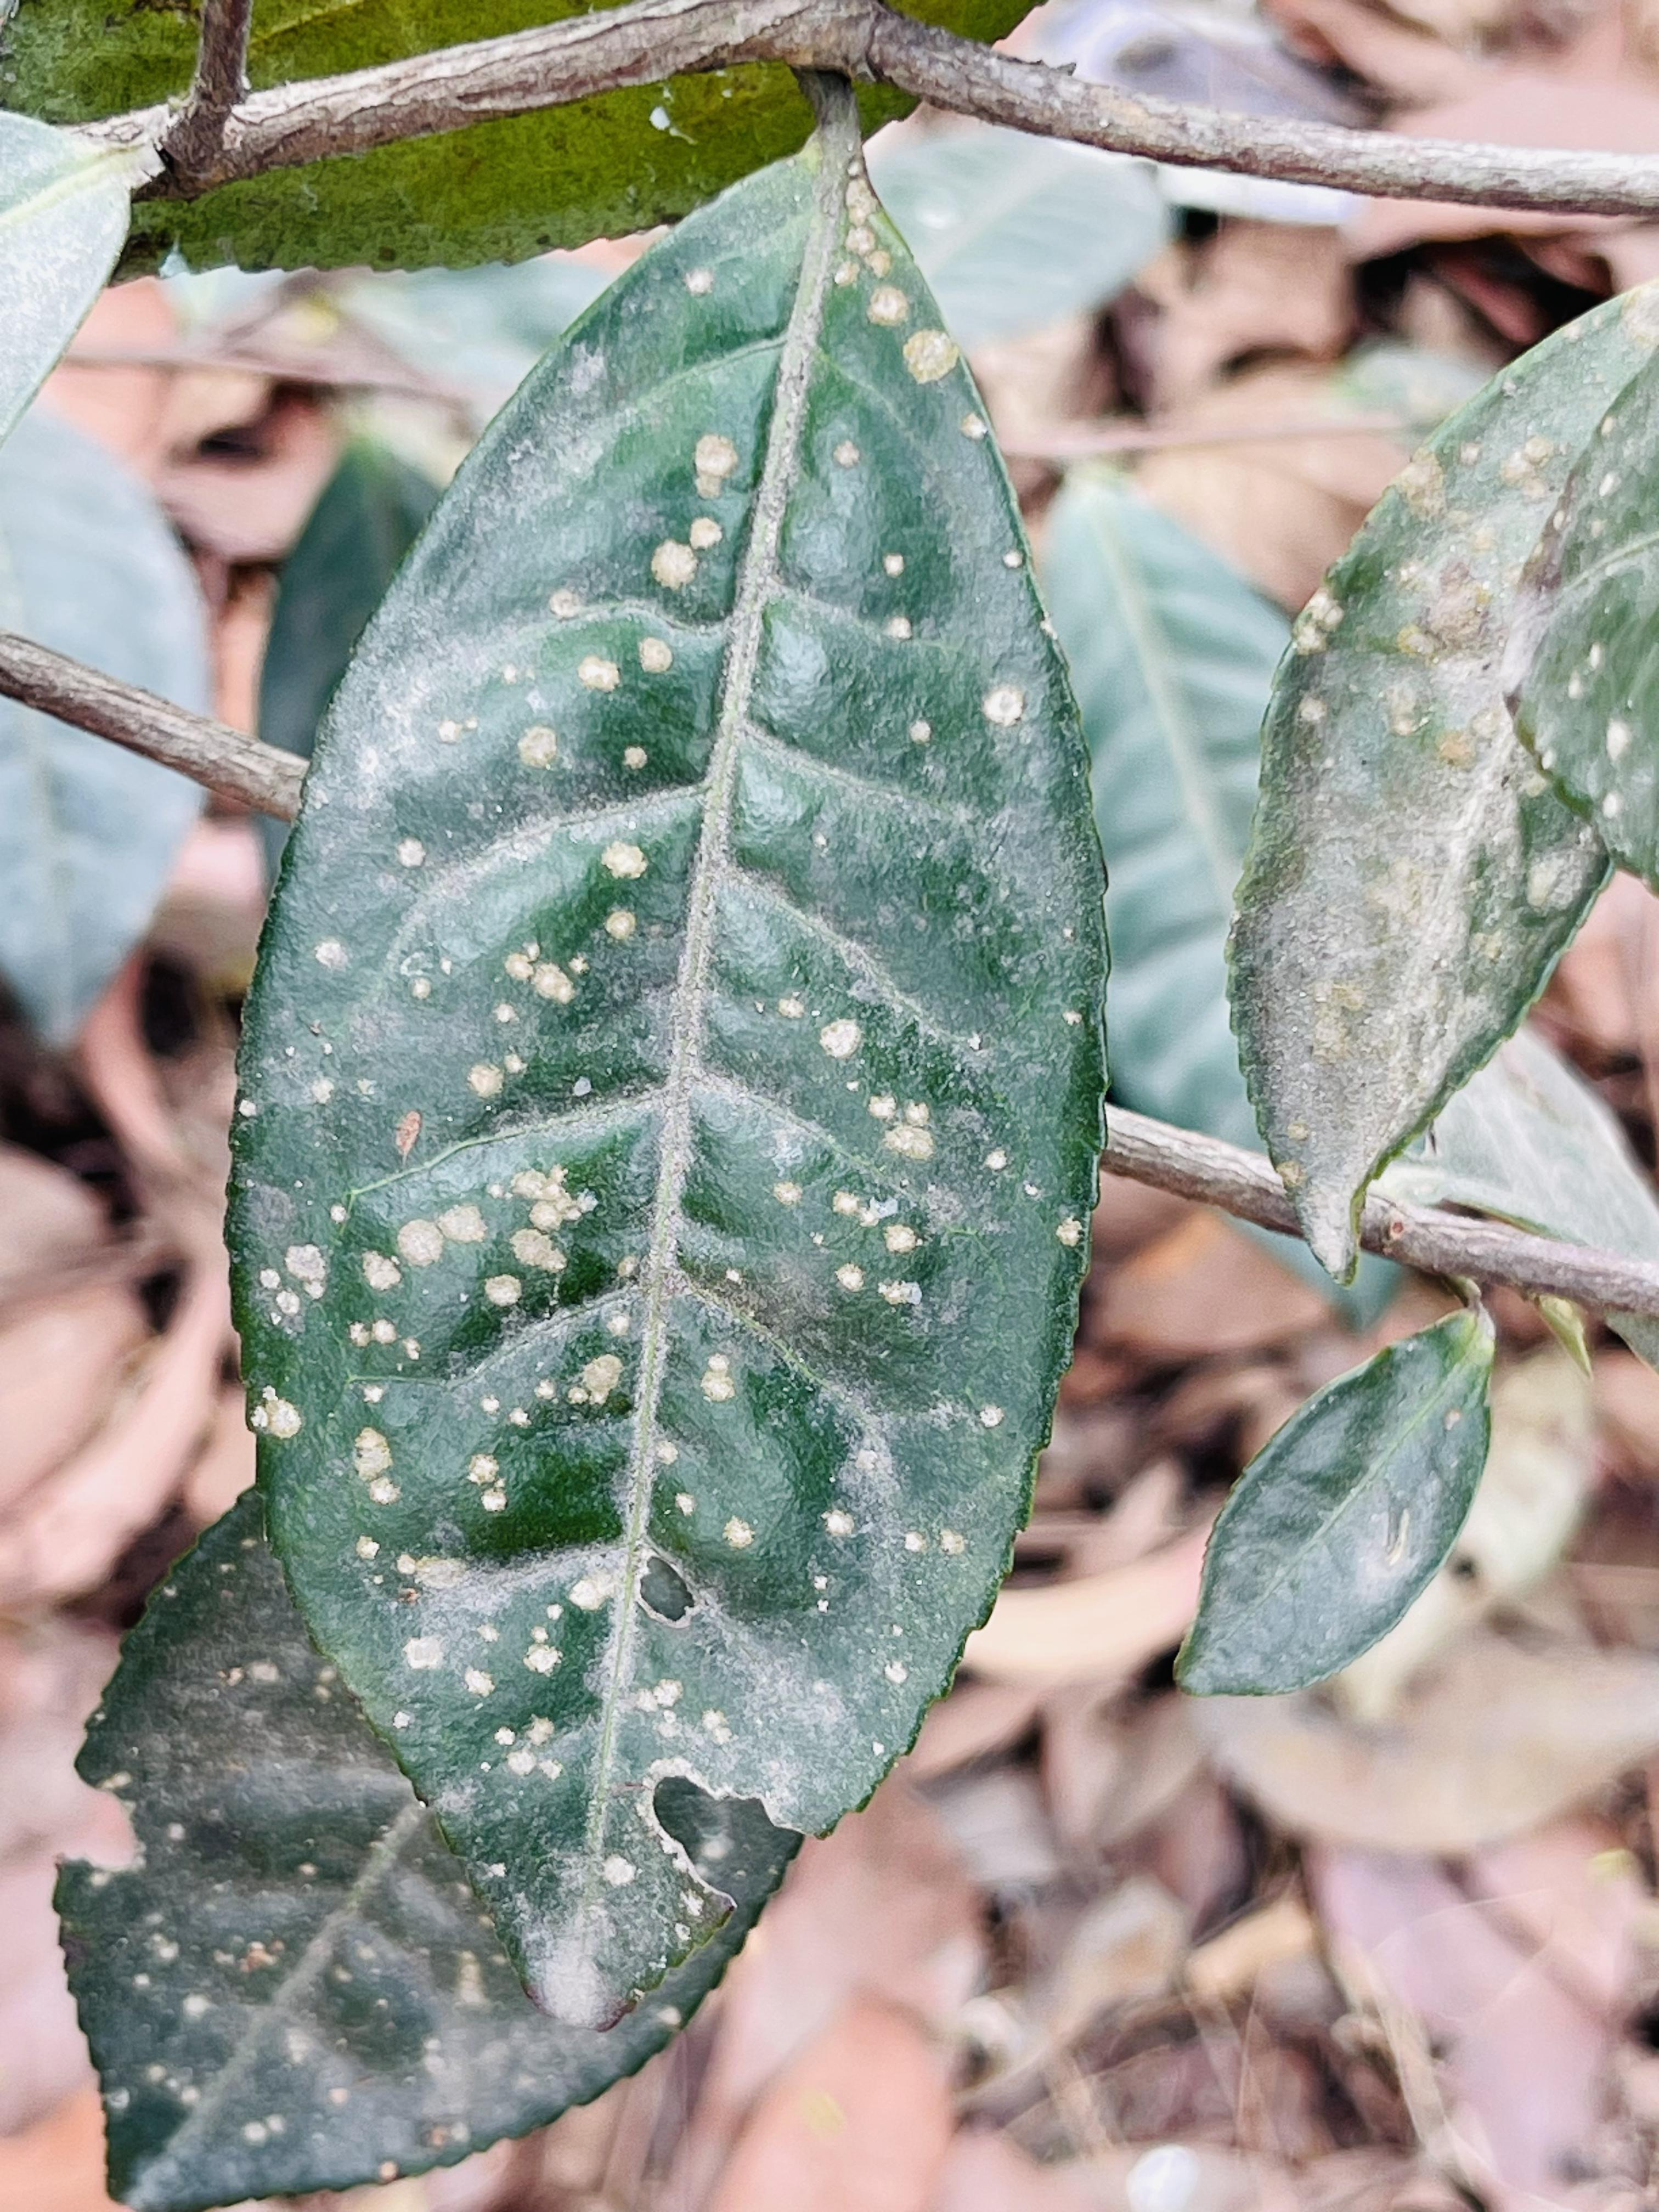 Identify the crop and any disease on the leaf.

tea, red rust
